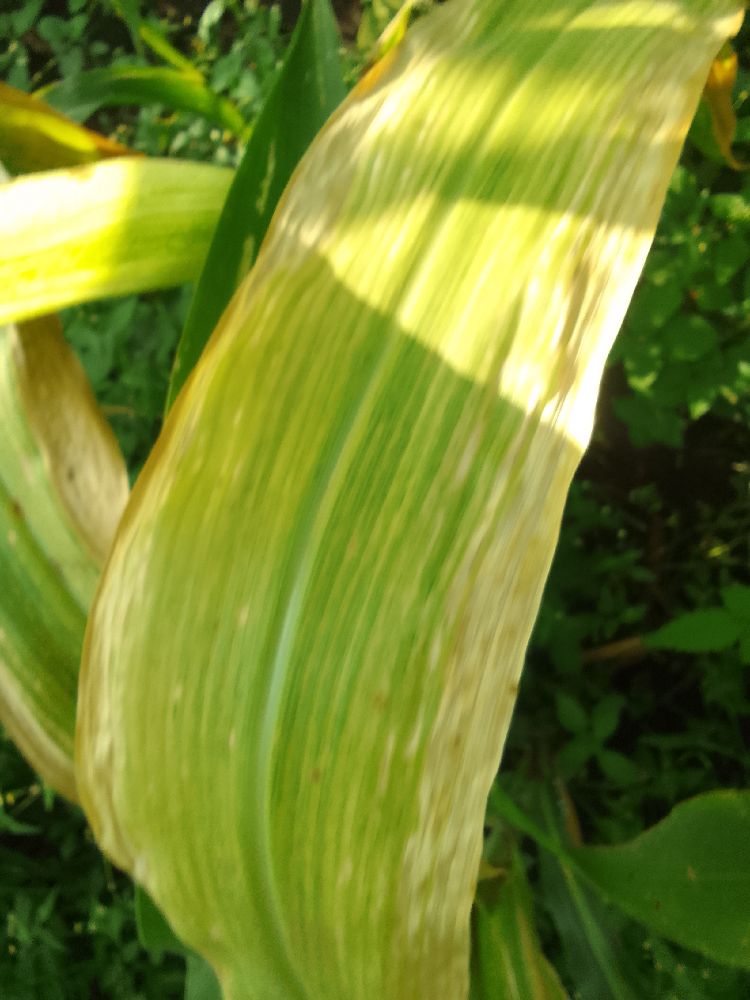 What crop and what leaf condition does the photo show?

maize, maize lethal necrosis
